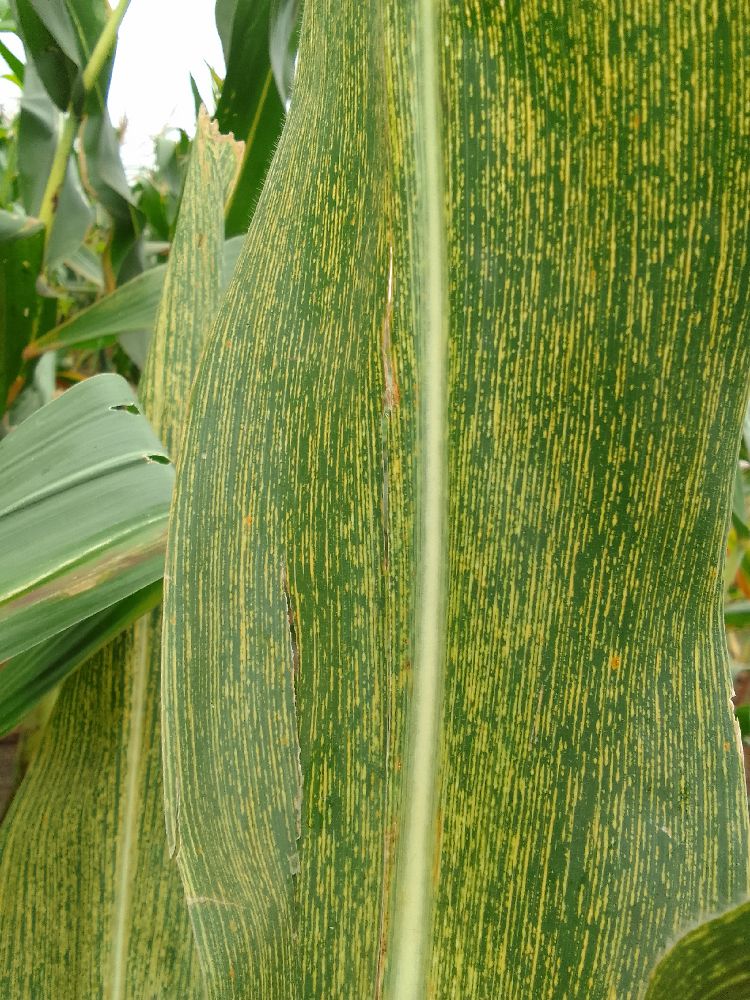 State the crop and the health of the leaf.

maize, maize streak virus
